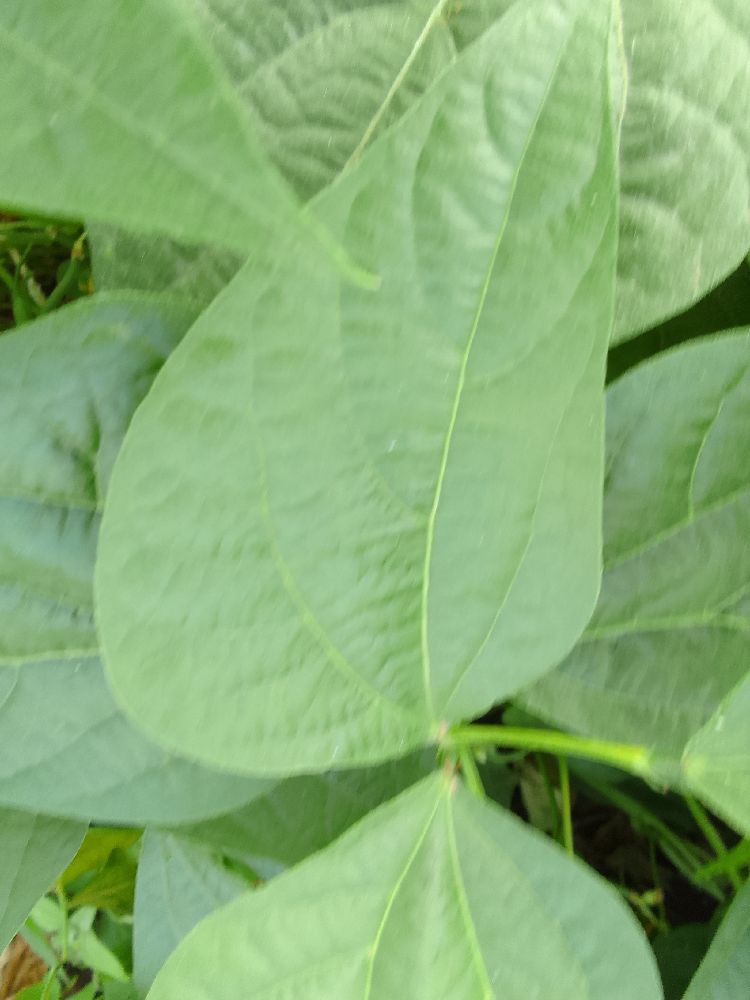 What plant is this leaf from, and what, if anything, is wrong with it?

common bean, healthy
